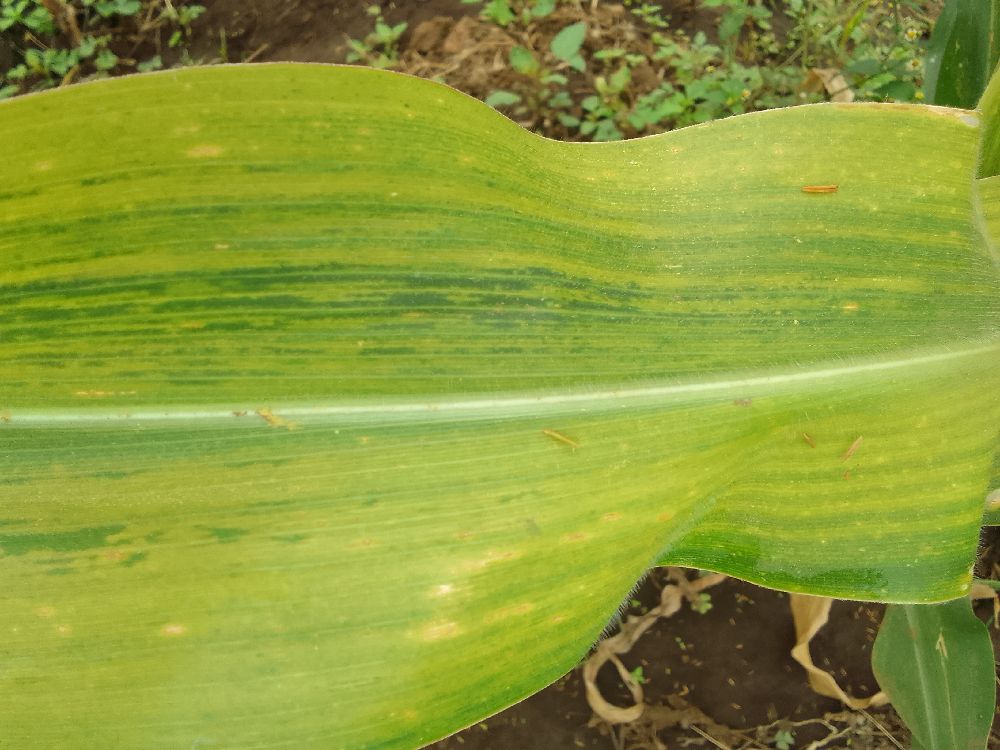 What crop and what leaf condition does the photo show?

maize, maize lethal necrosis
